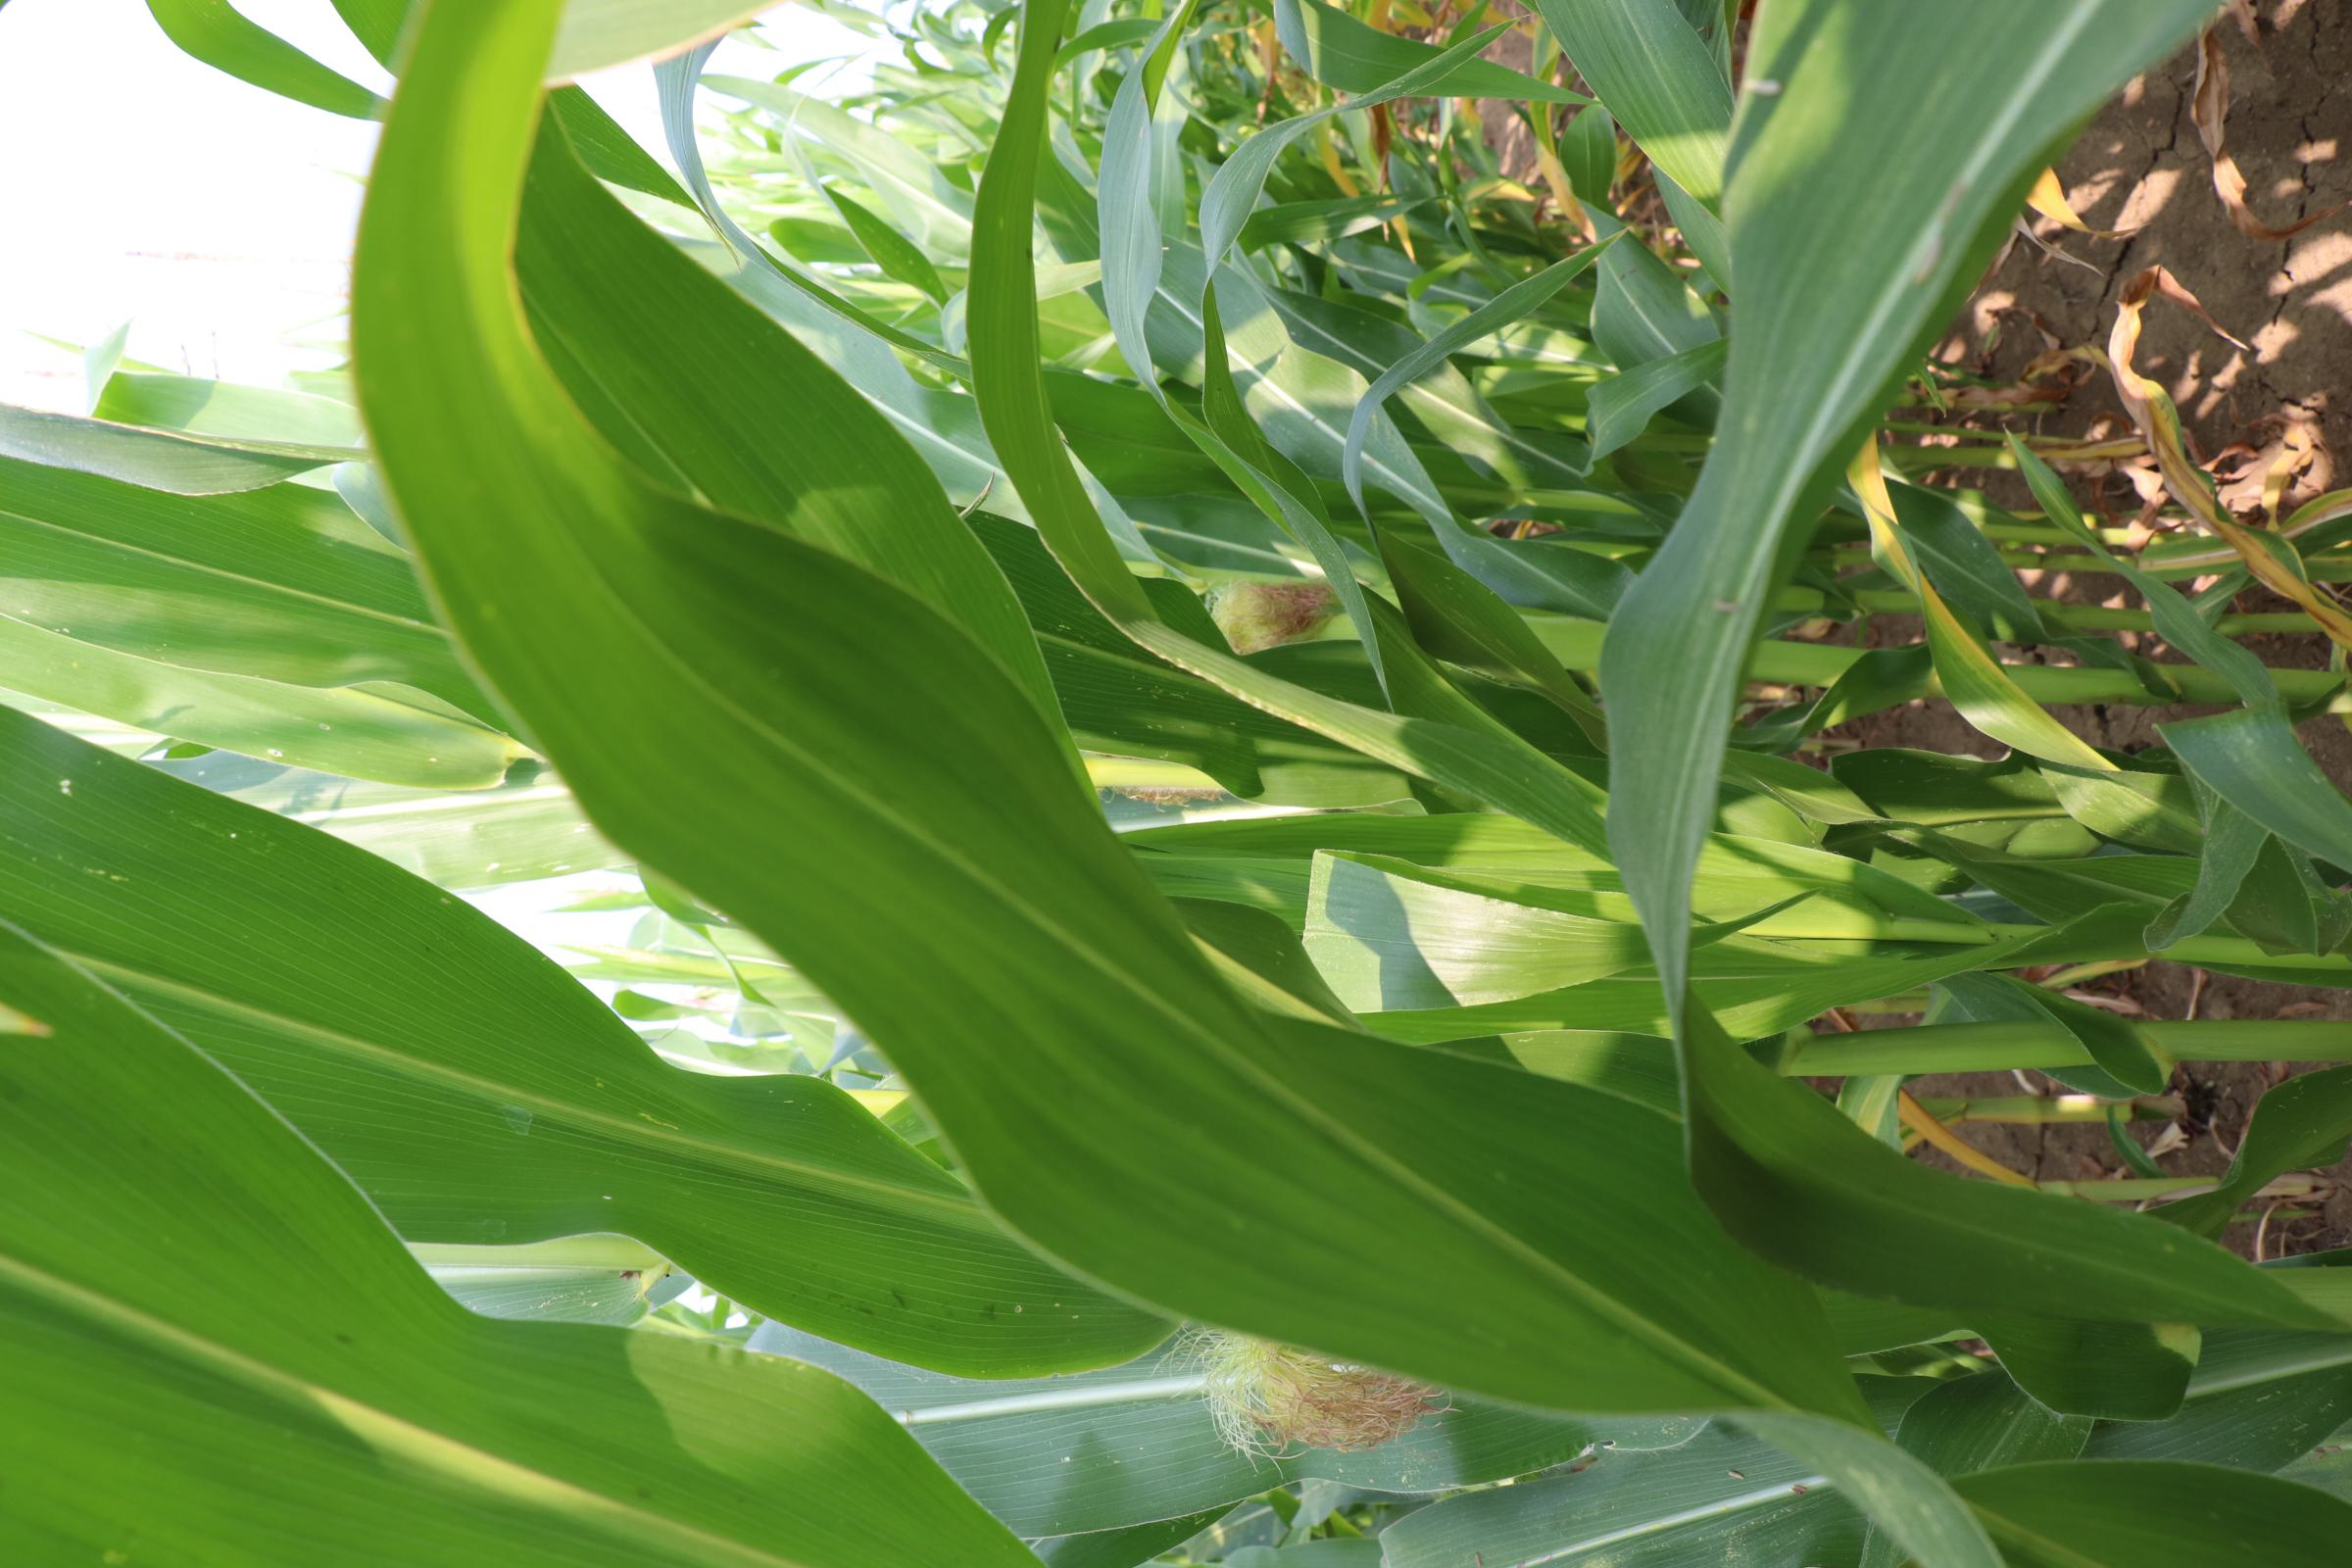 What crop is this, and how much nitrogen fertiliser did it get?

maize, no added nitrogen
